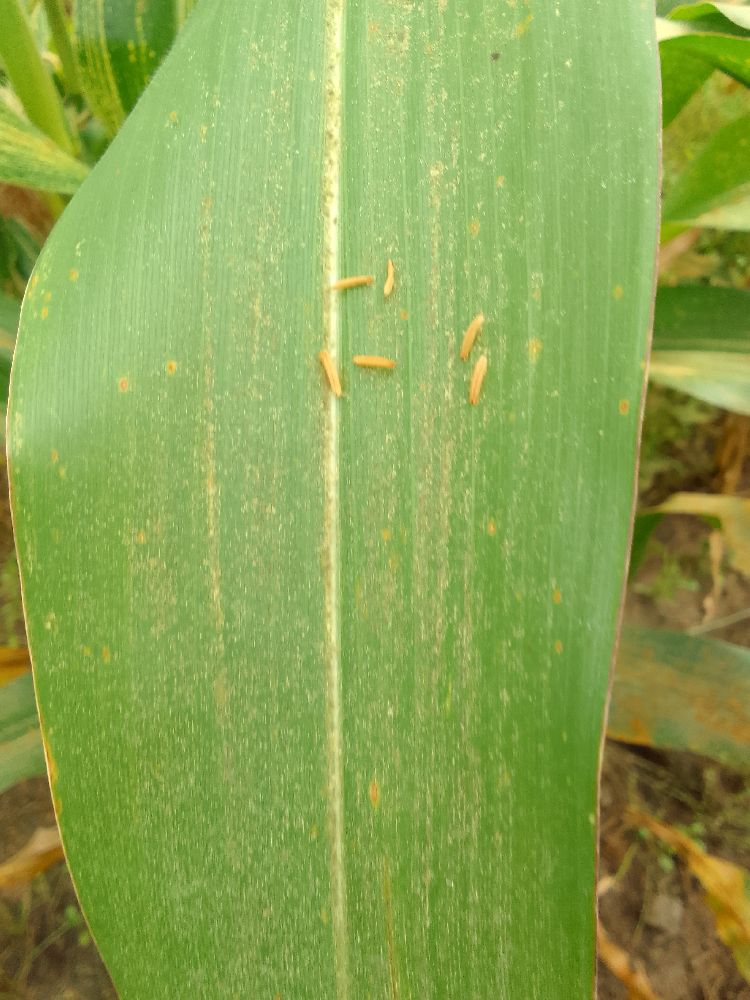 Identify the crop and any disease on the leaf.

maize, healthy
